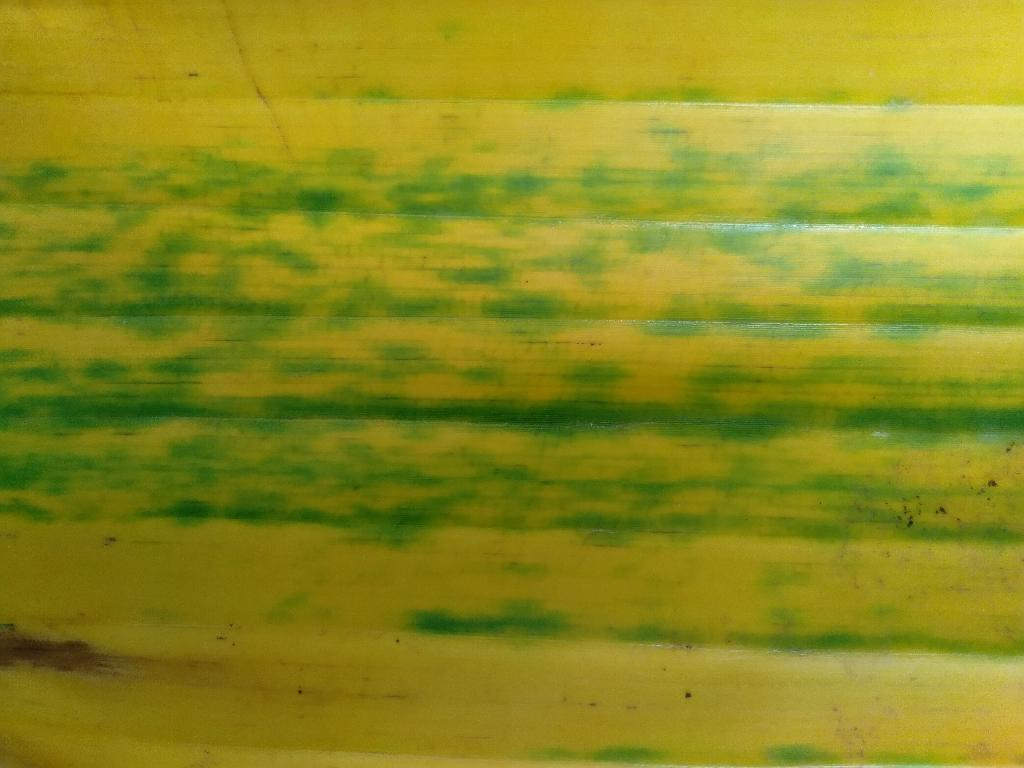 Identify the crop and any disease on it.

banana, fusarium wilt race 1
